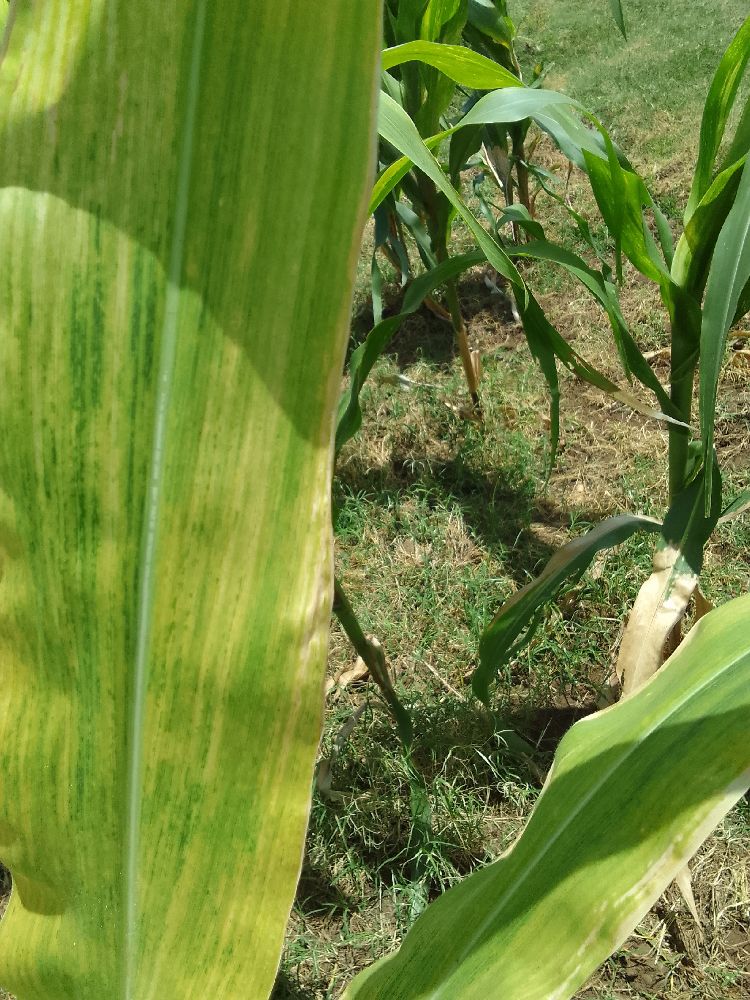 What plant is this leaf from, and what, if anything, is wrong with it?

maize, maize lethal necrosis
